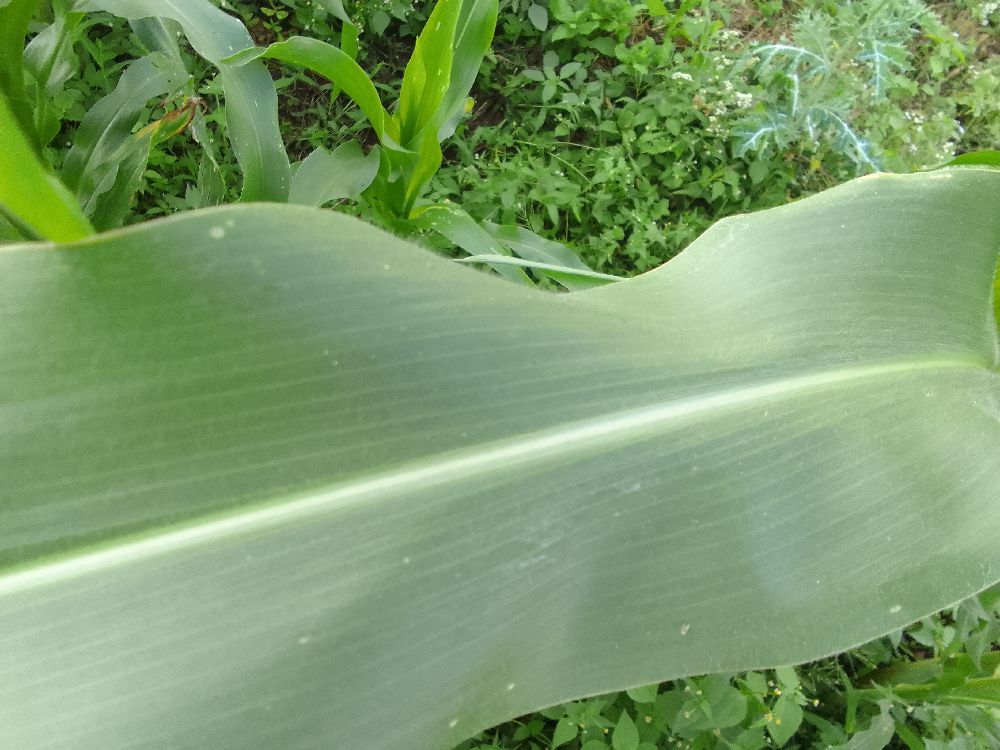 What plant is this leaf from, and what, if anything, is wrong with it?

maize, healthy
